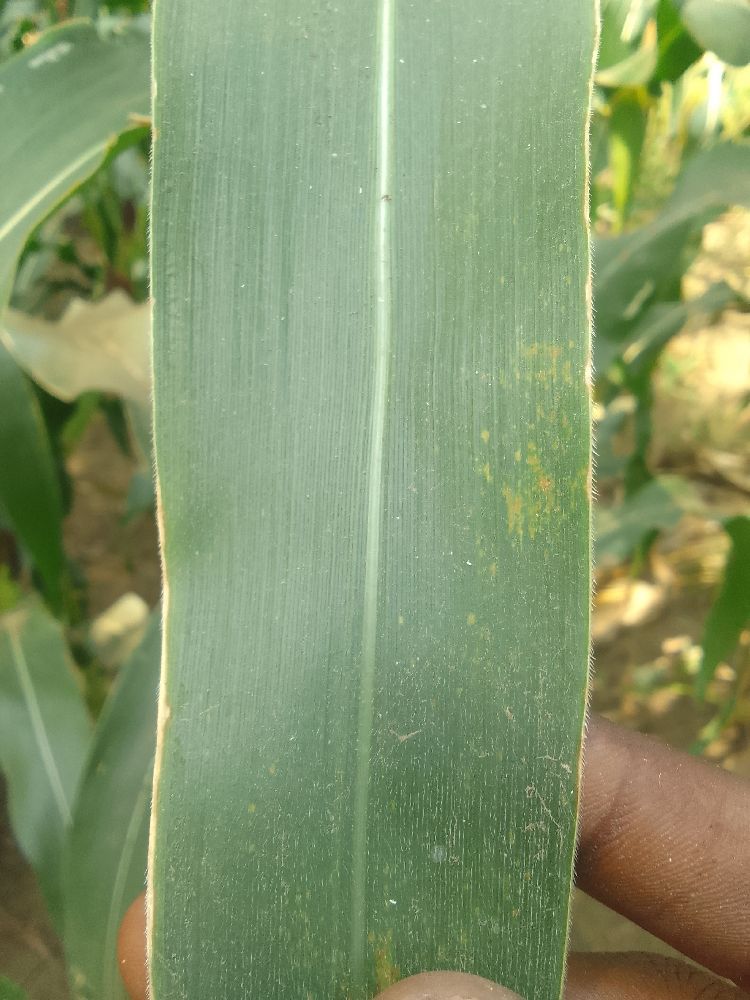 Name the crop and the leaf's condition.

maize, healthy
